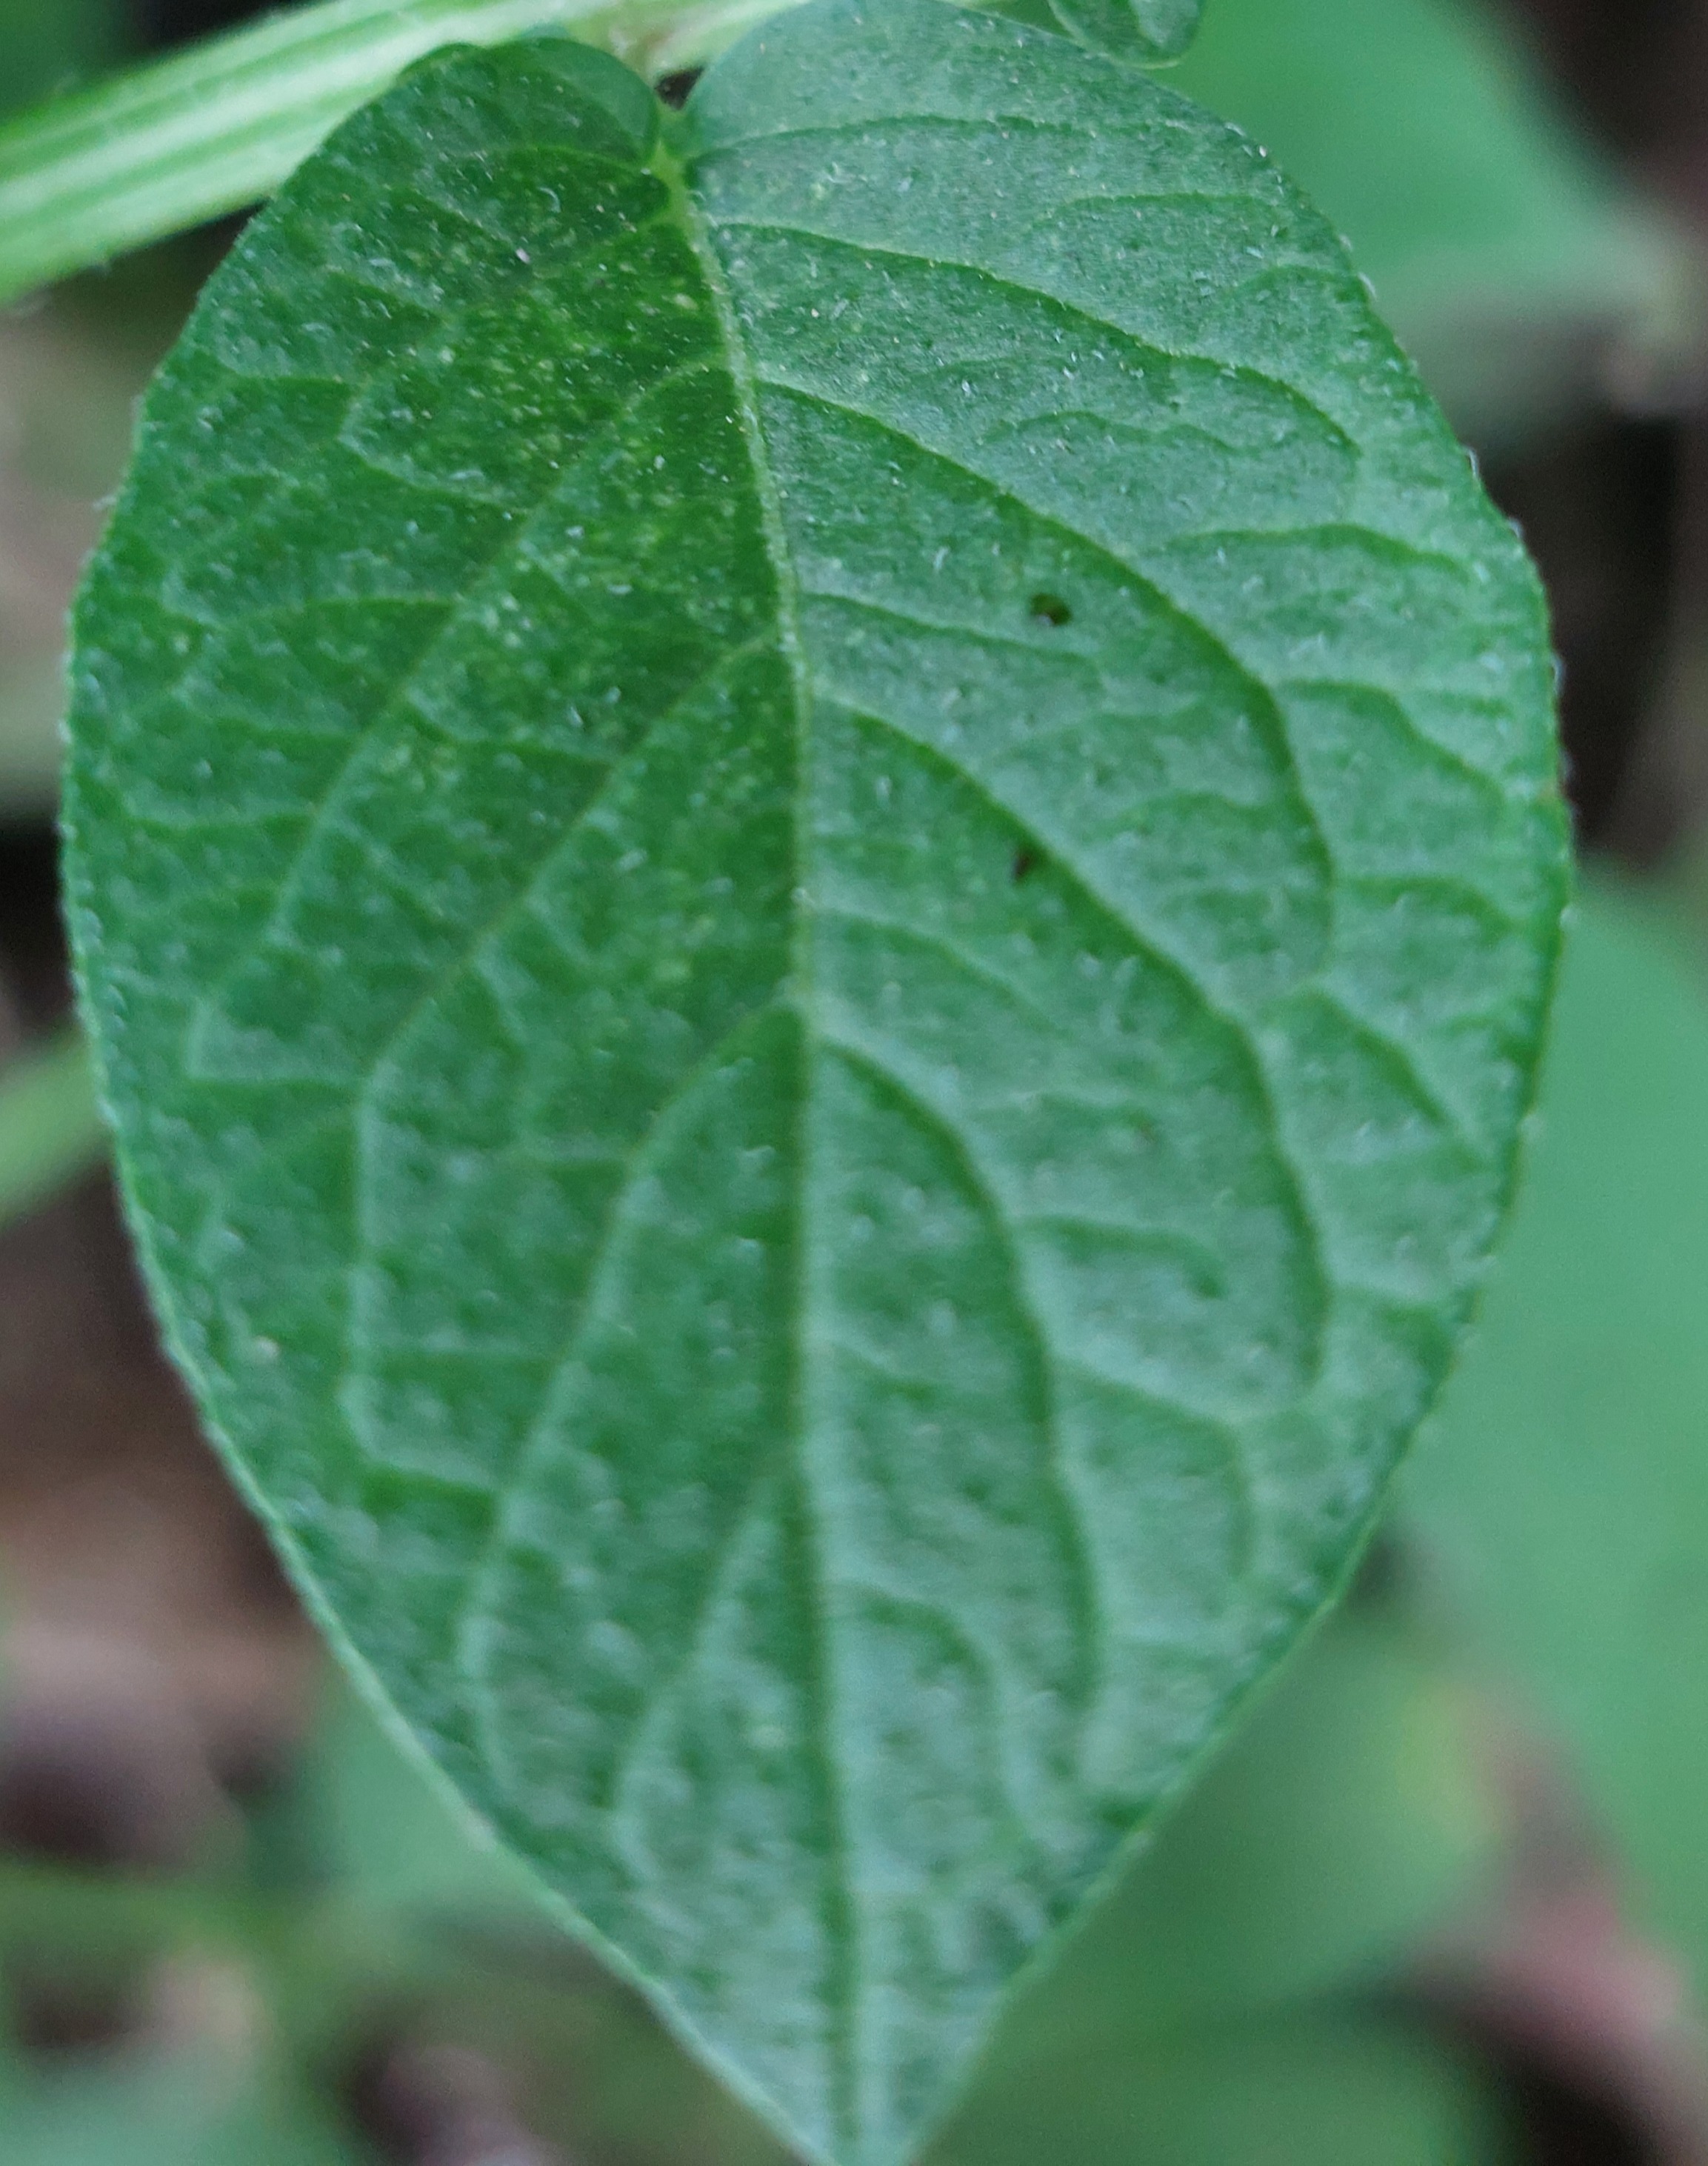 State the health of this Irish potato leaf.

healthy
